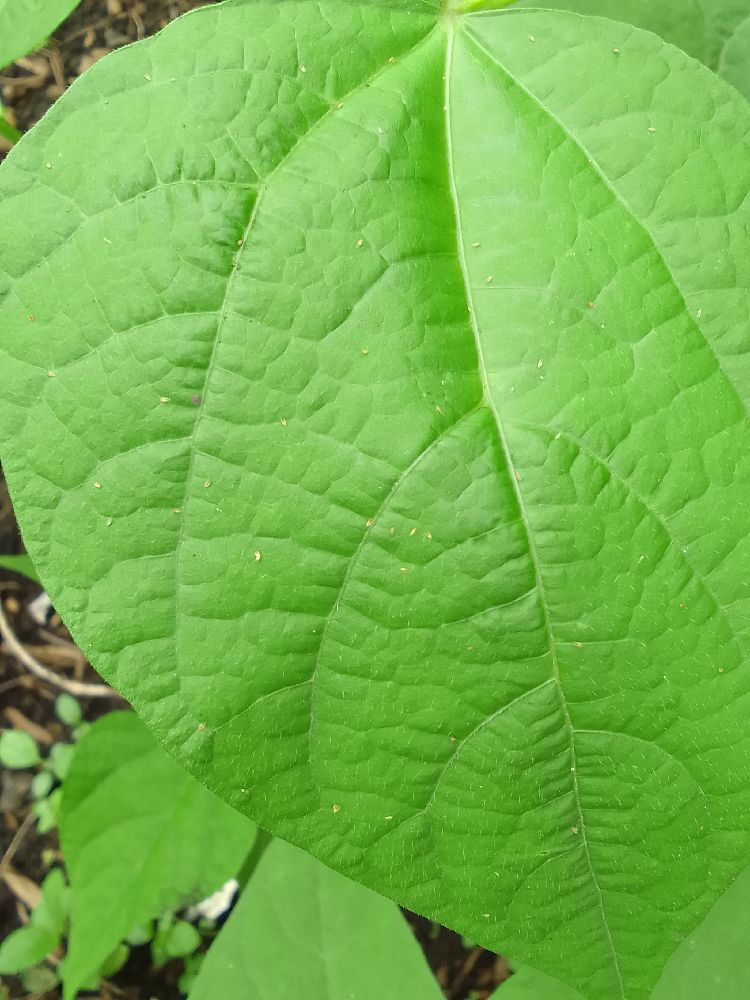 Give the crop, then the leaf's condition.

common bean, healthy
